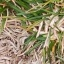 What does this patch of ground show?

grass
